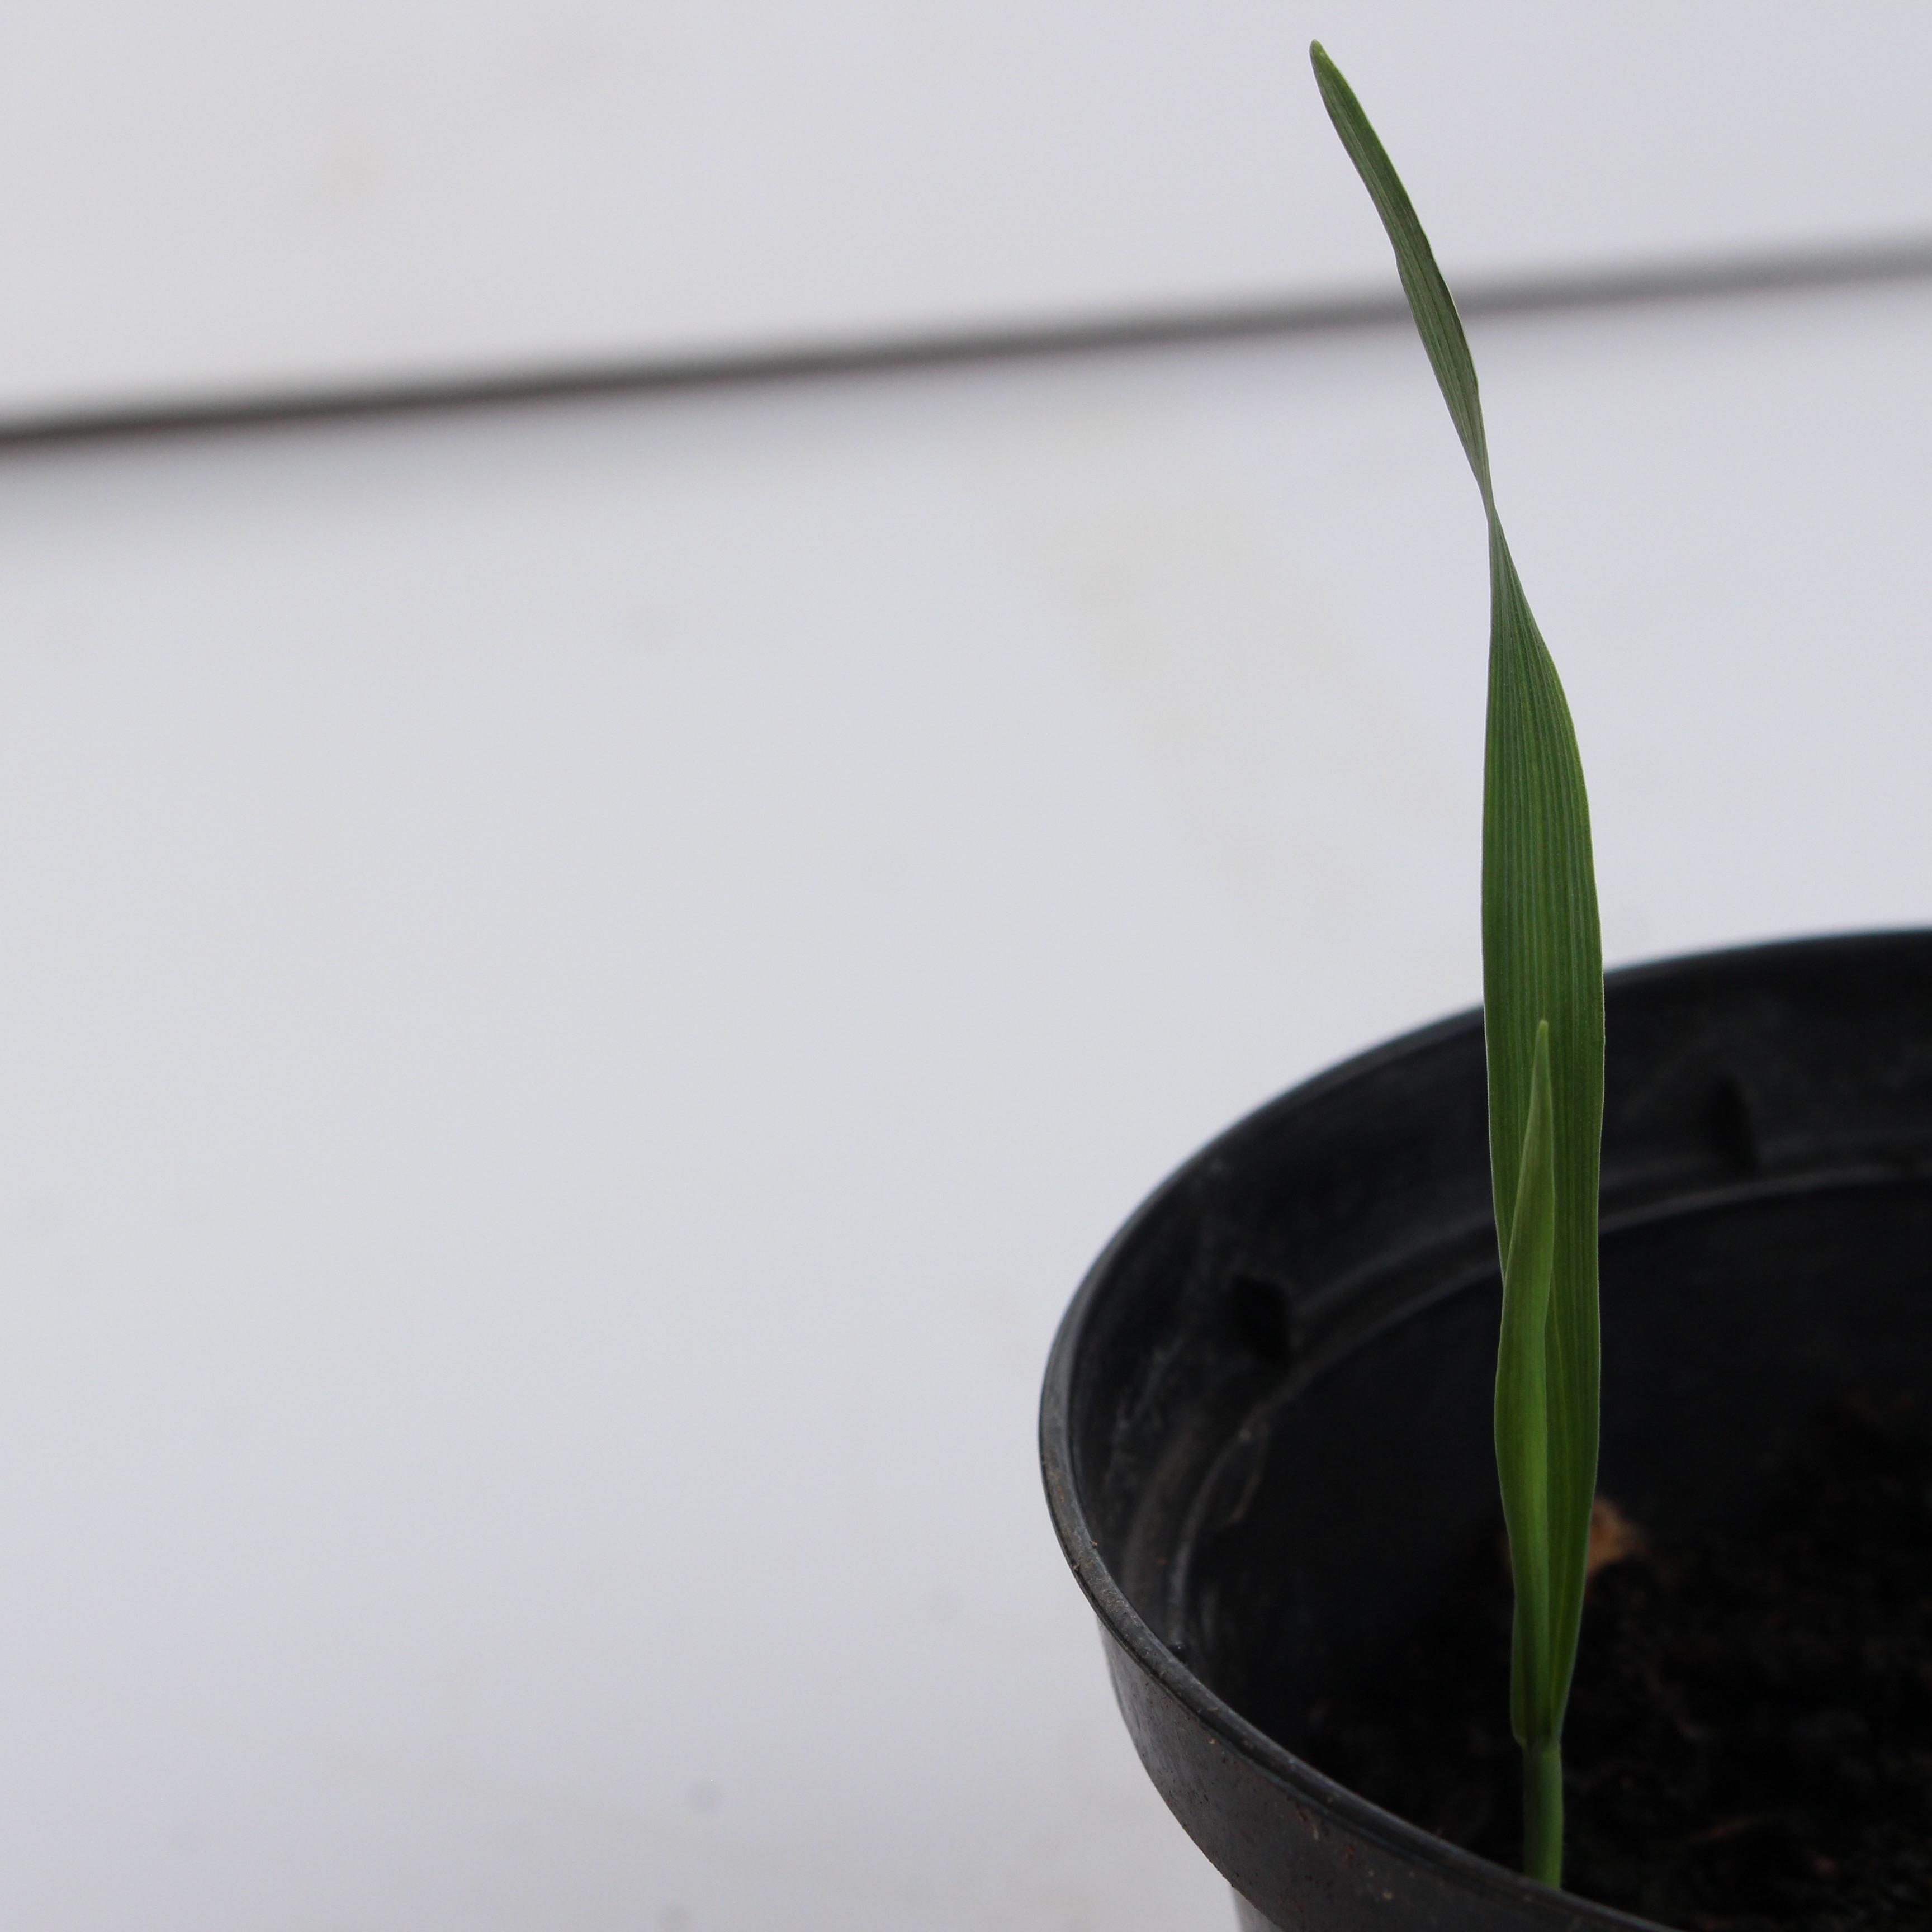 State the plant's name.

Avena sterilis
